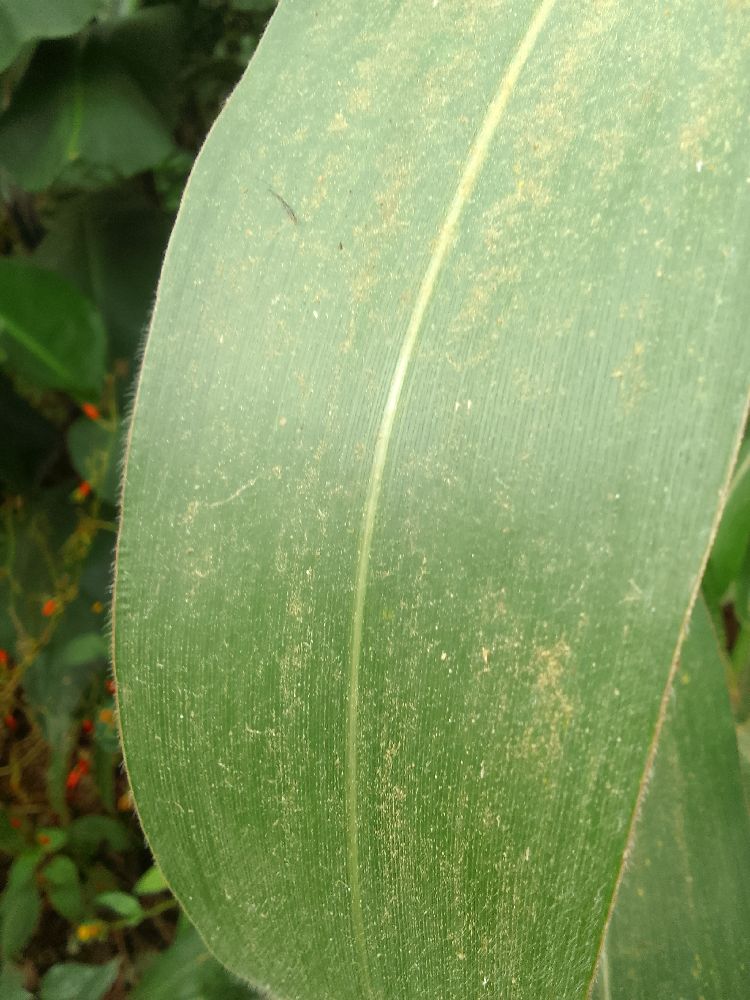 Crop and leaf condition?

maize, healthy
